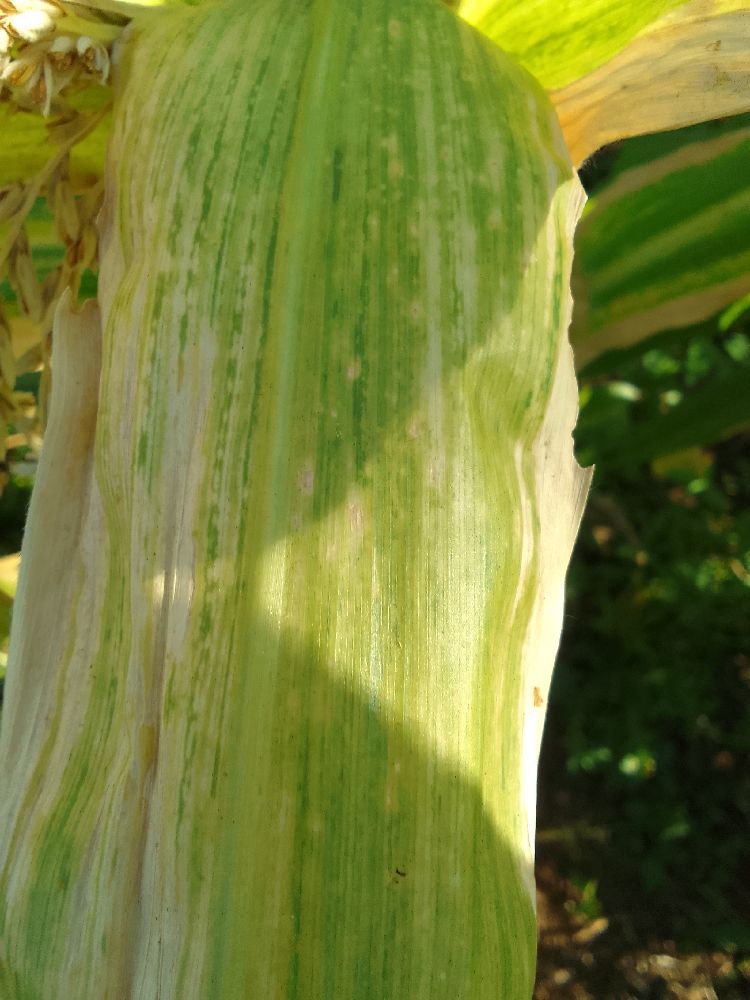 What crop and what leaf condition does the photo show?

maize, maize lethal necrosis
